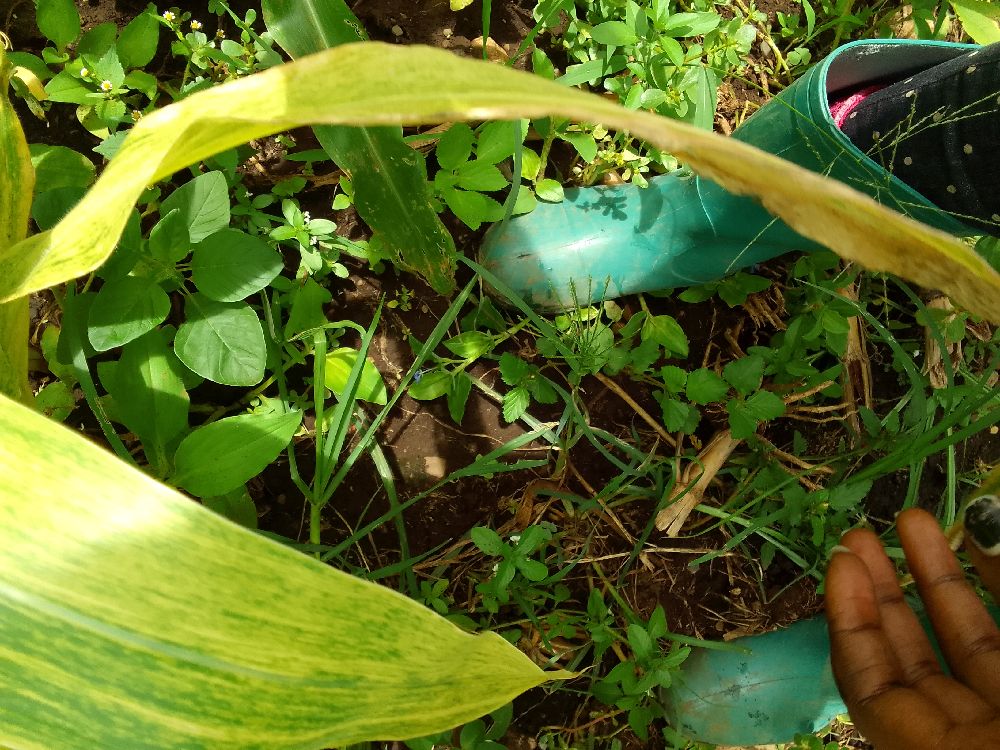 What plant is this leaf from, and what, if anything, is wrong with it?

maize, maize lethal necrosis
